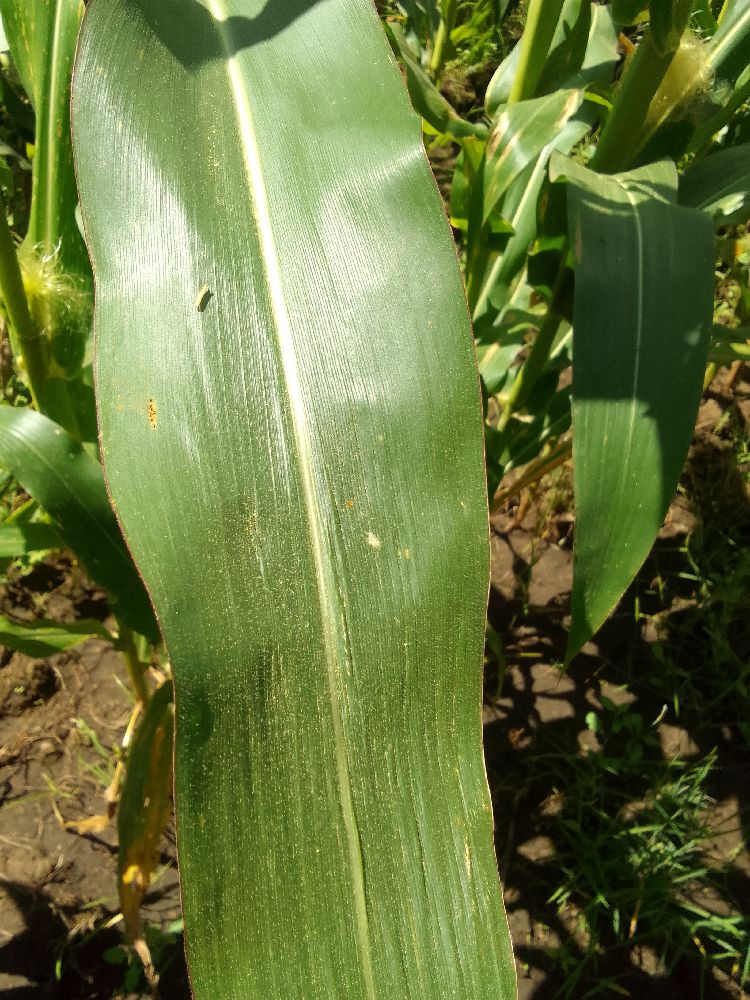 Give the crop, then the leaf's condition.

maize, healthy
